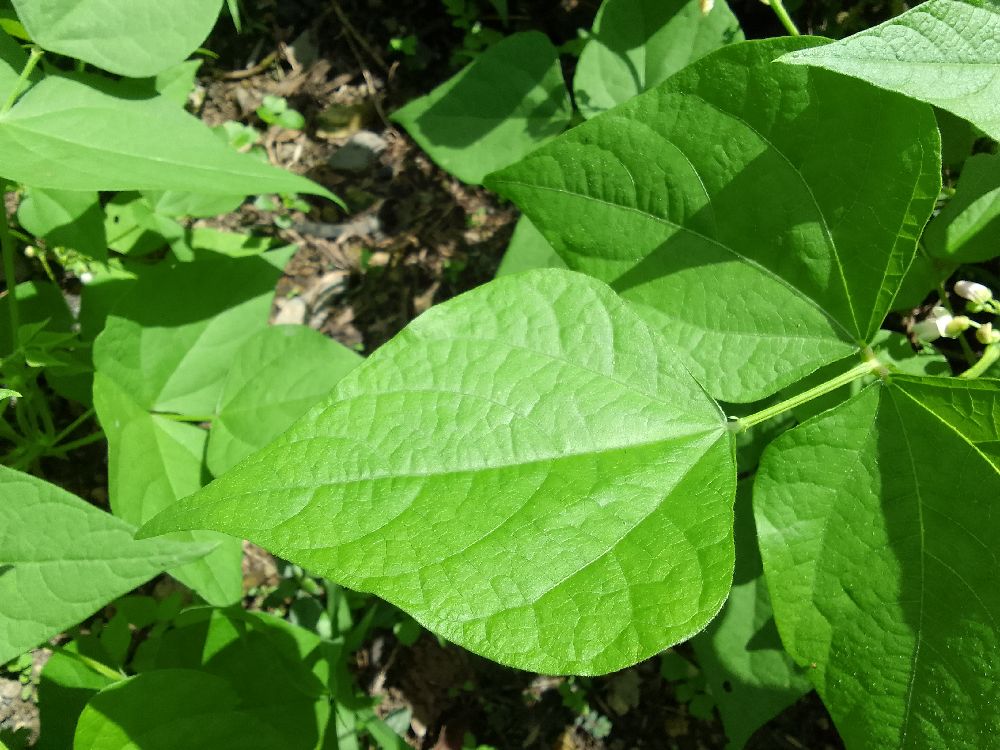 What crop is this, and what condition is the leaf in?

common bean, healthy
